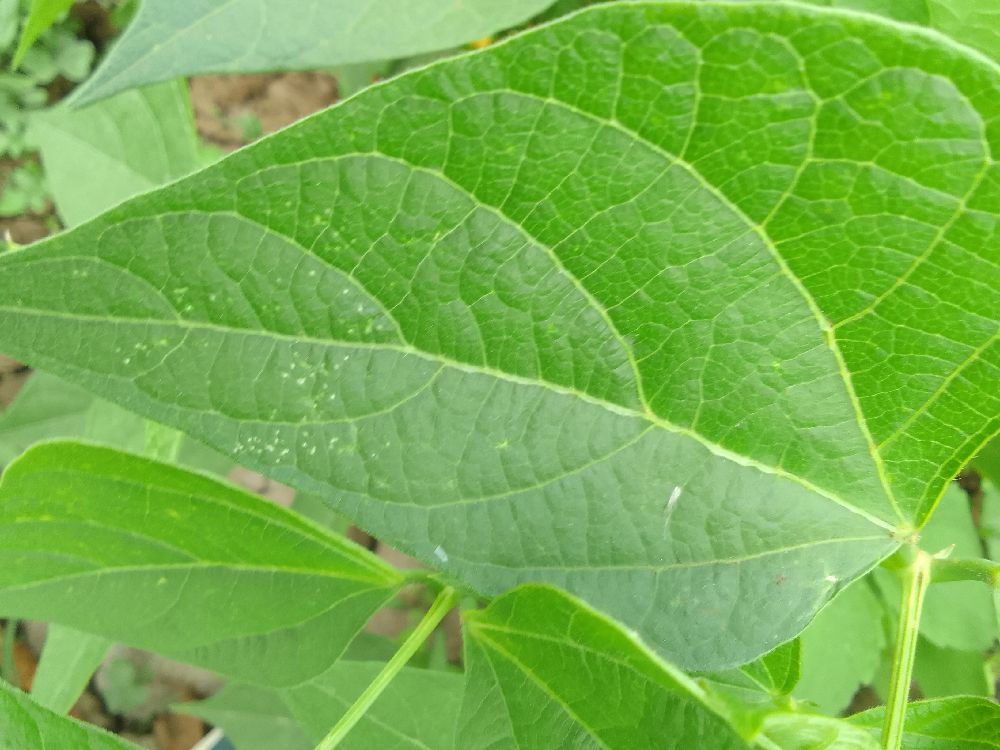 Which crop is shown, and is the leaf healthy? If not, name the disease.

common bean, healthy
